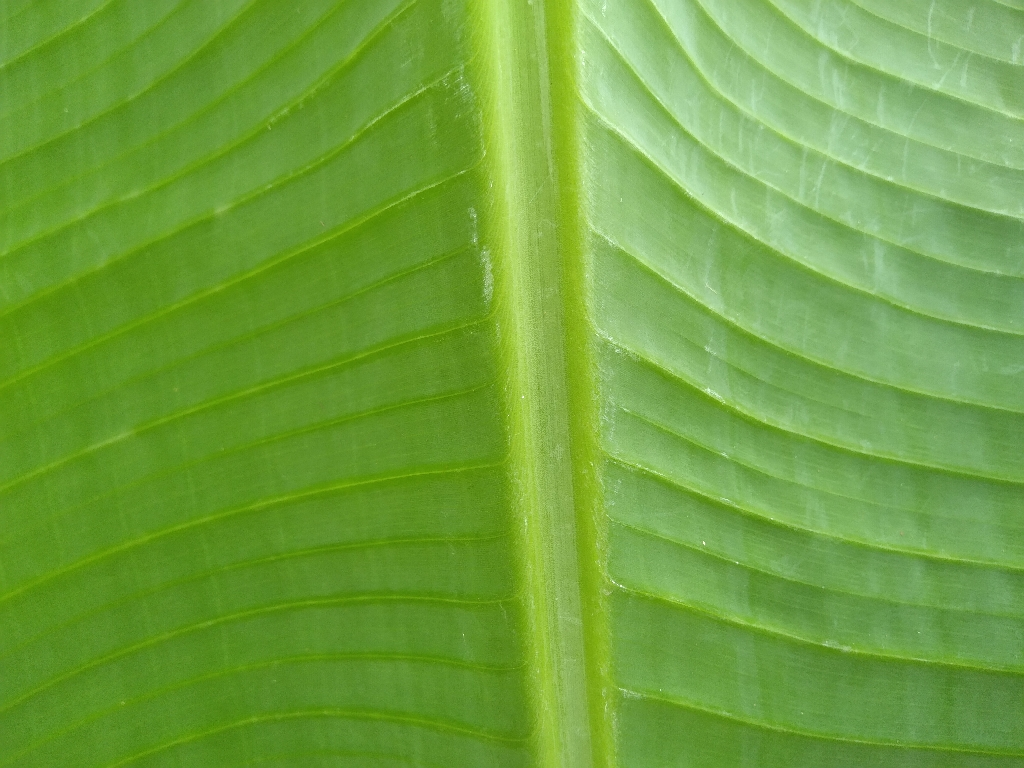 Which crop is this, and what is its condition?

banana, healthy
